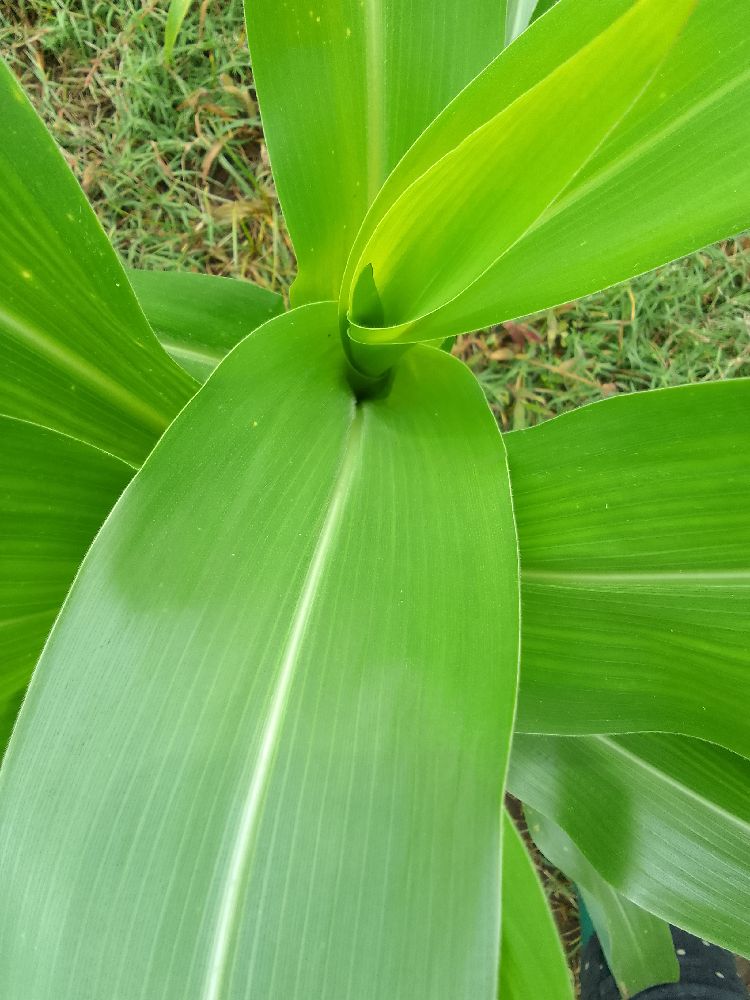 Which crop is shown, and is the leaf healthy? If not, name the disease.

maize, healthy
